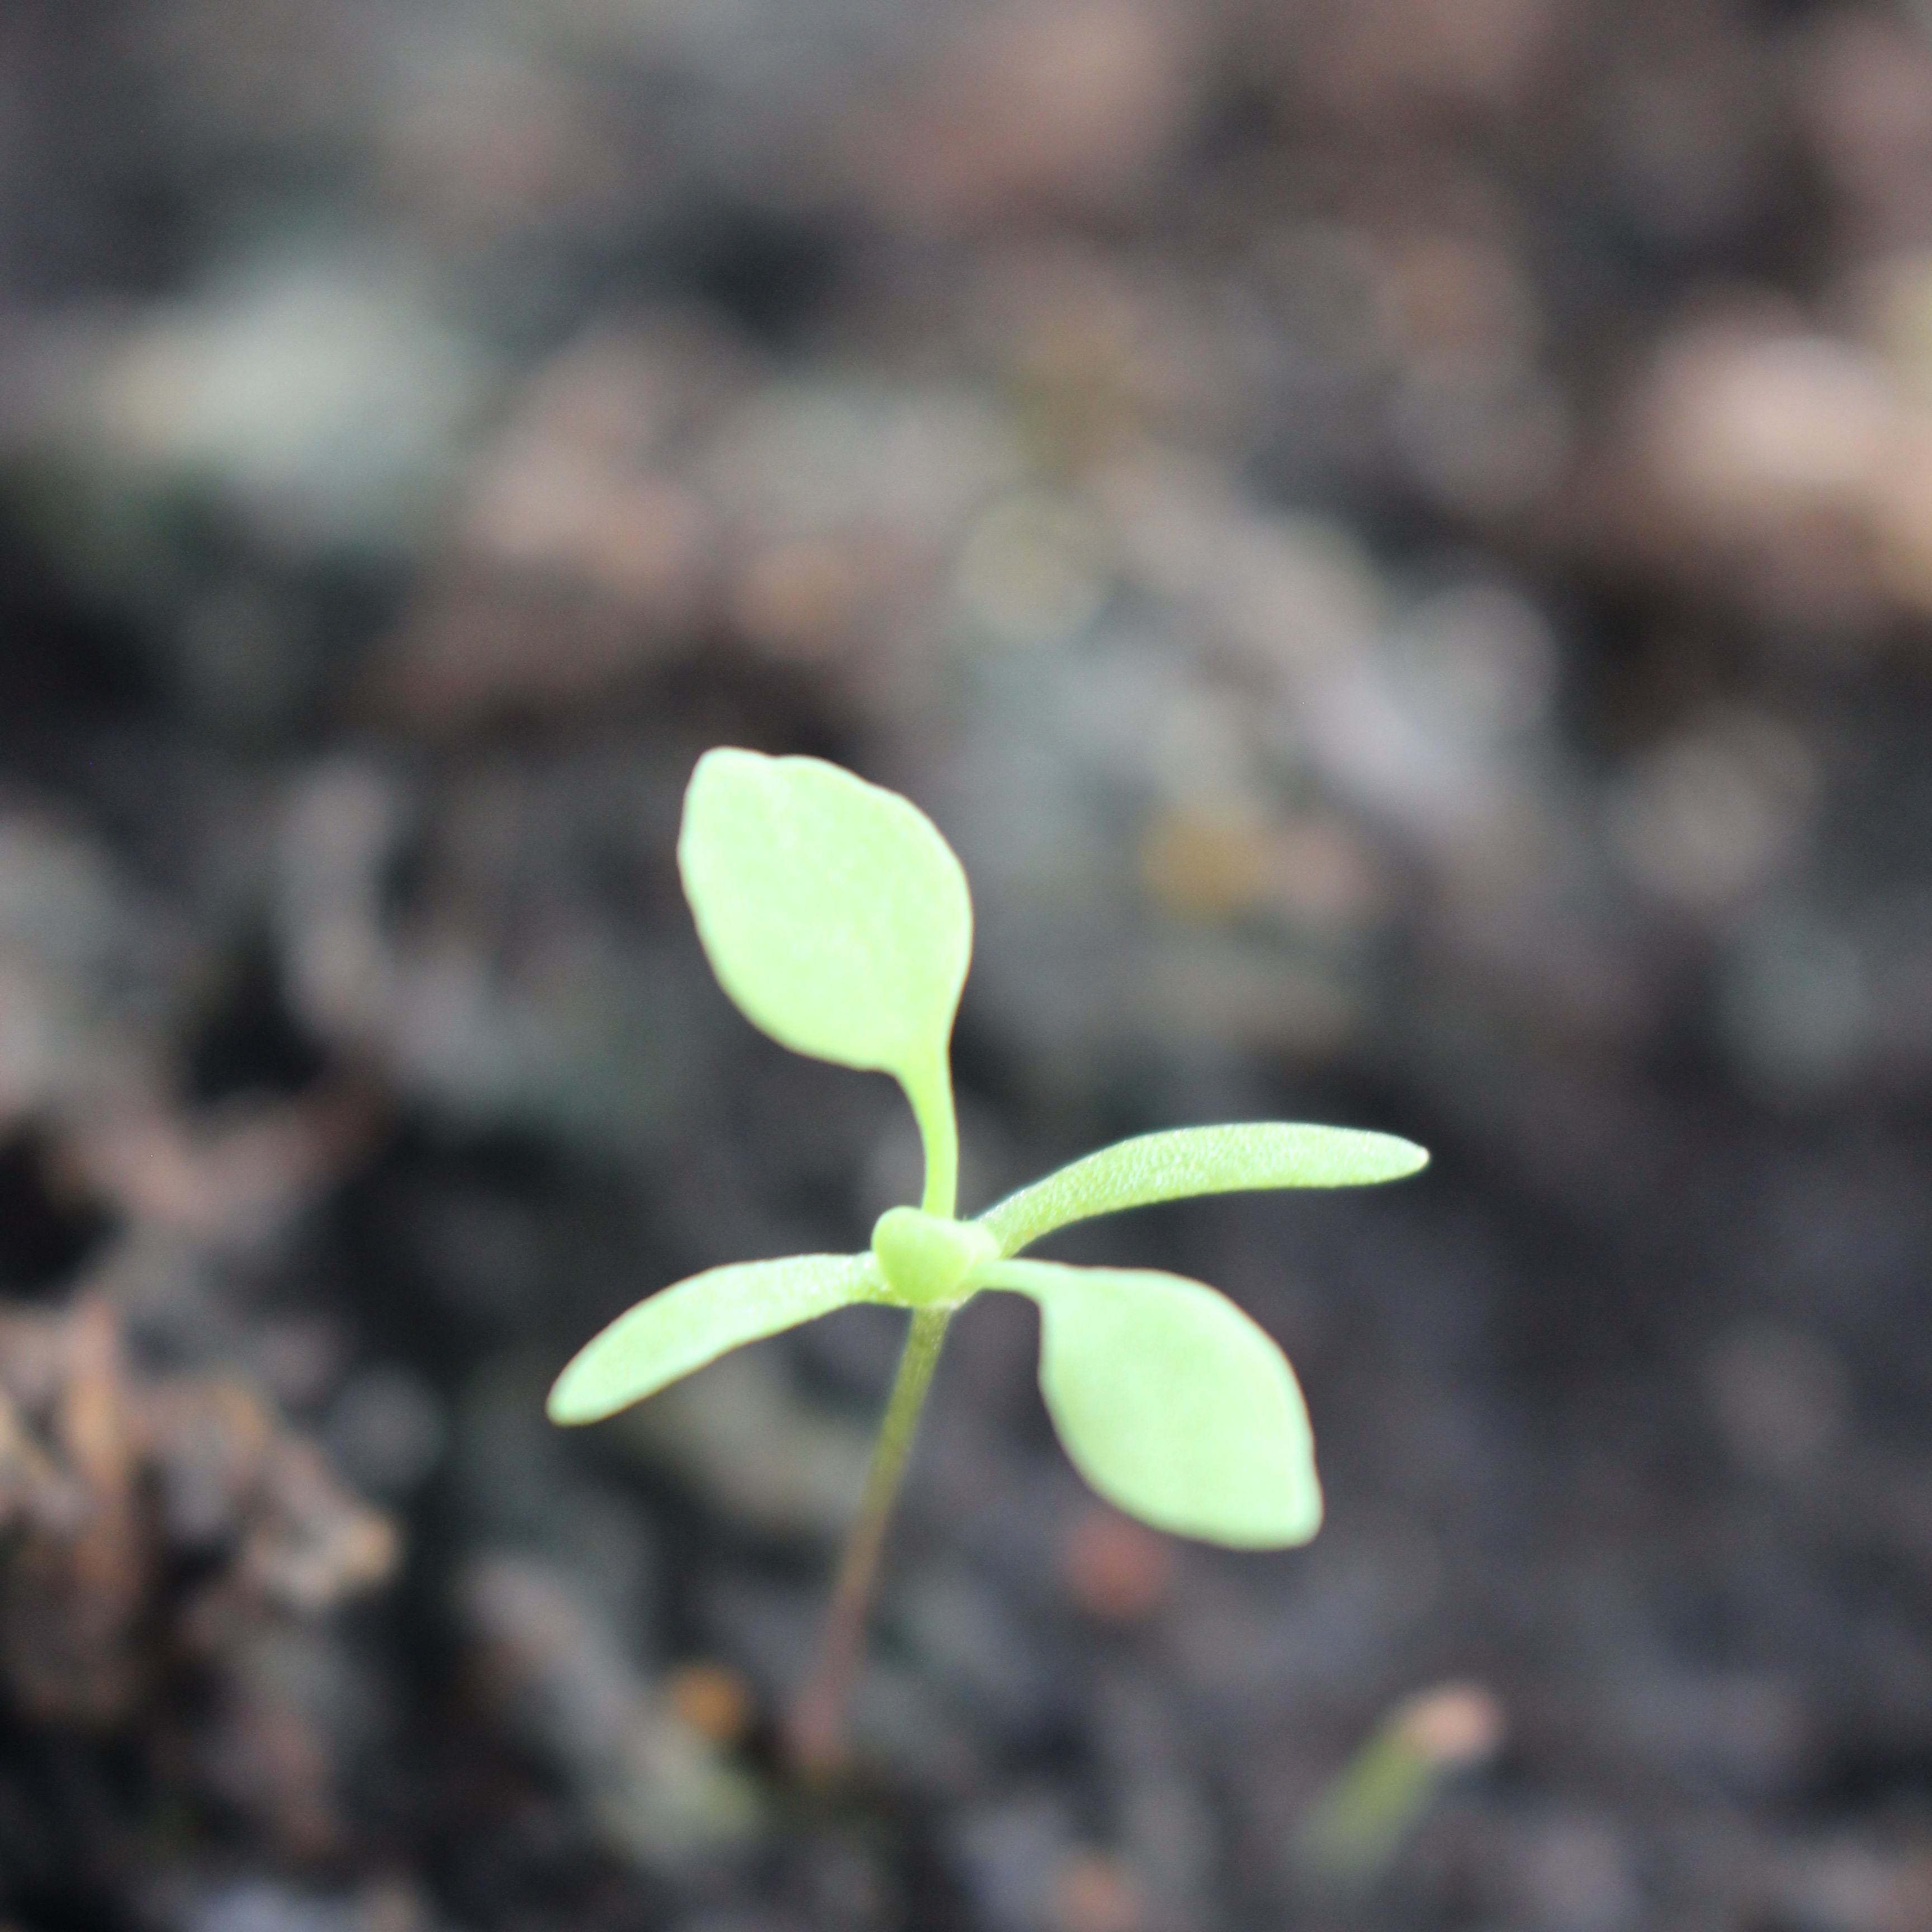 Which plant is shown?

Papaver rhoeas
